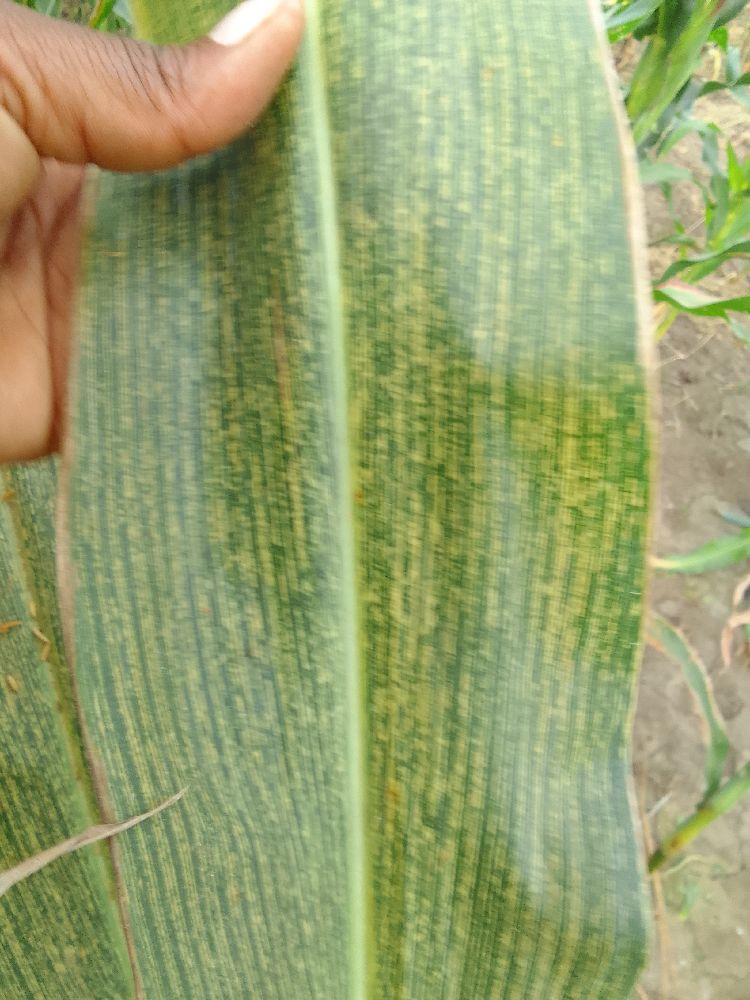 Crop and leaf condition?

maize, maize streak virus
